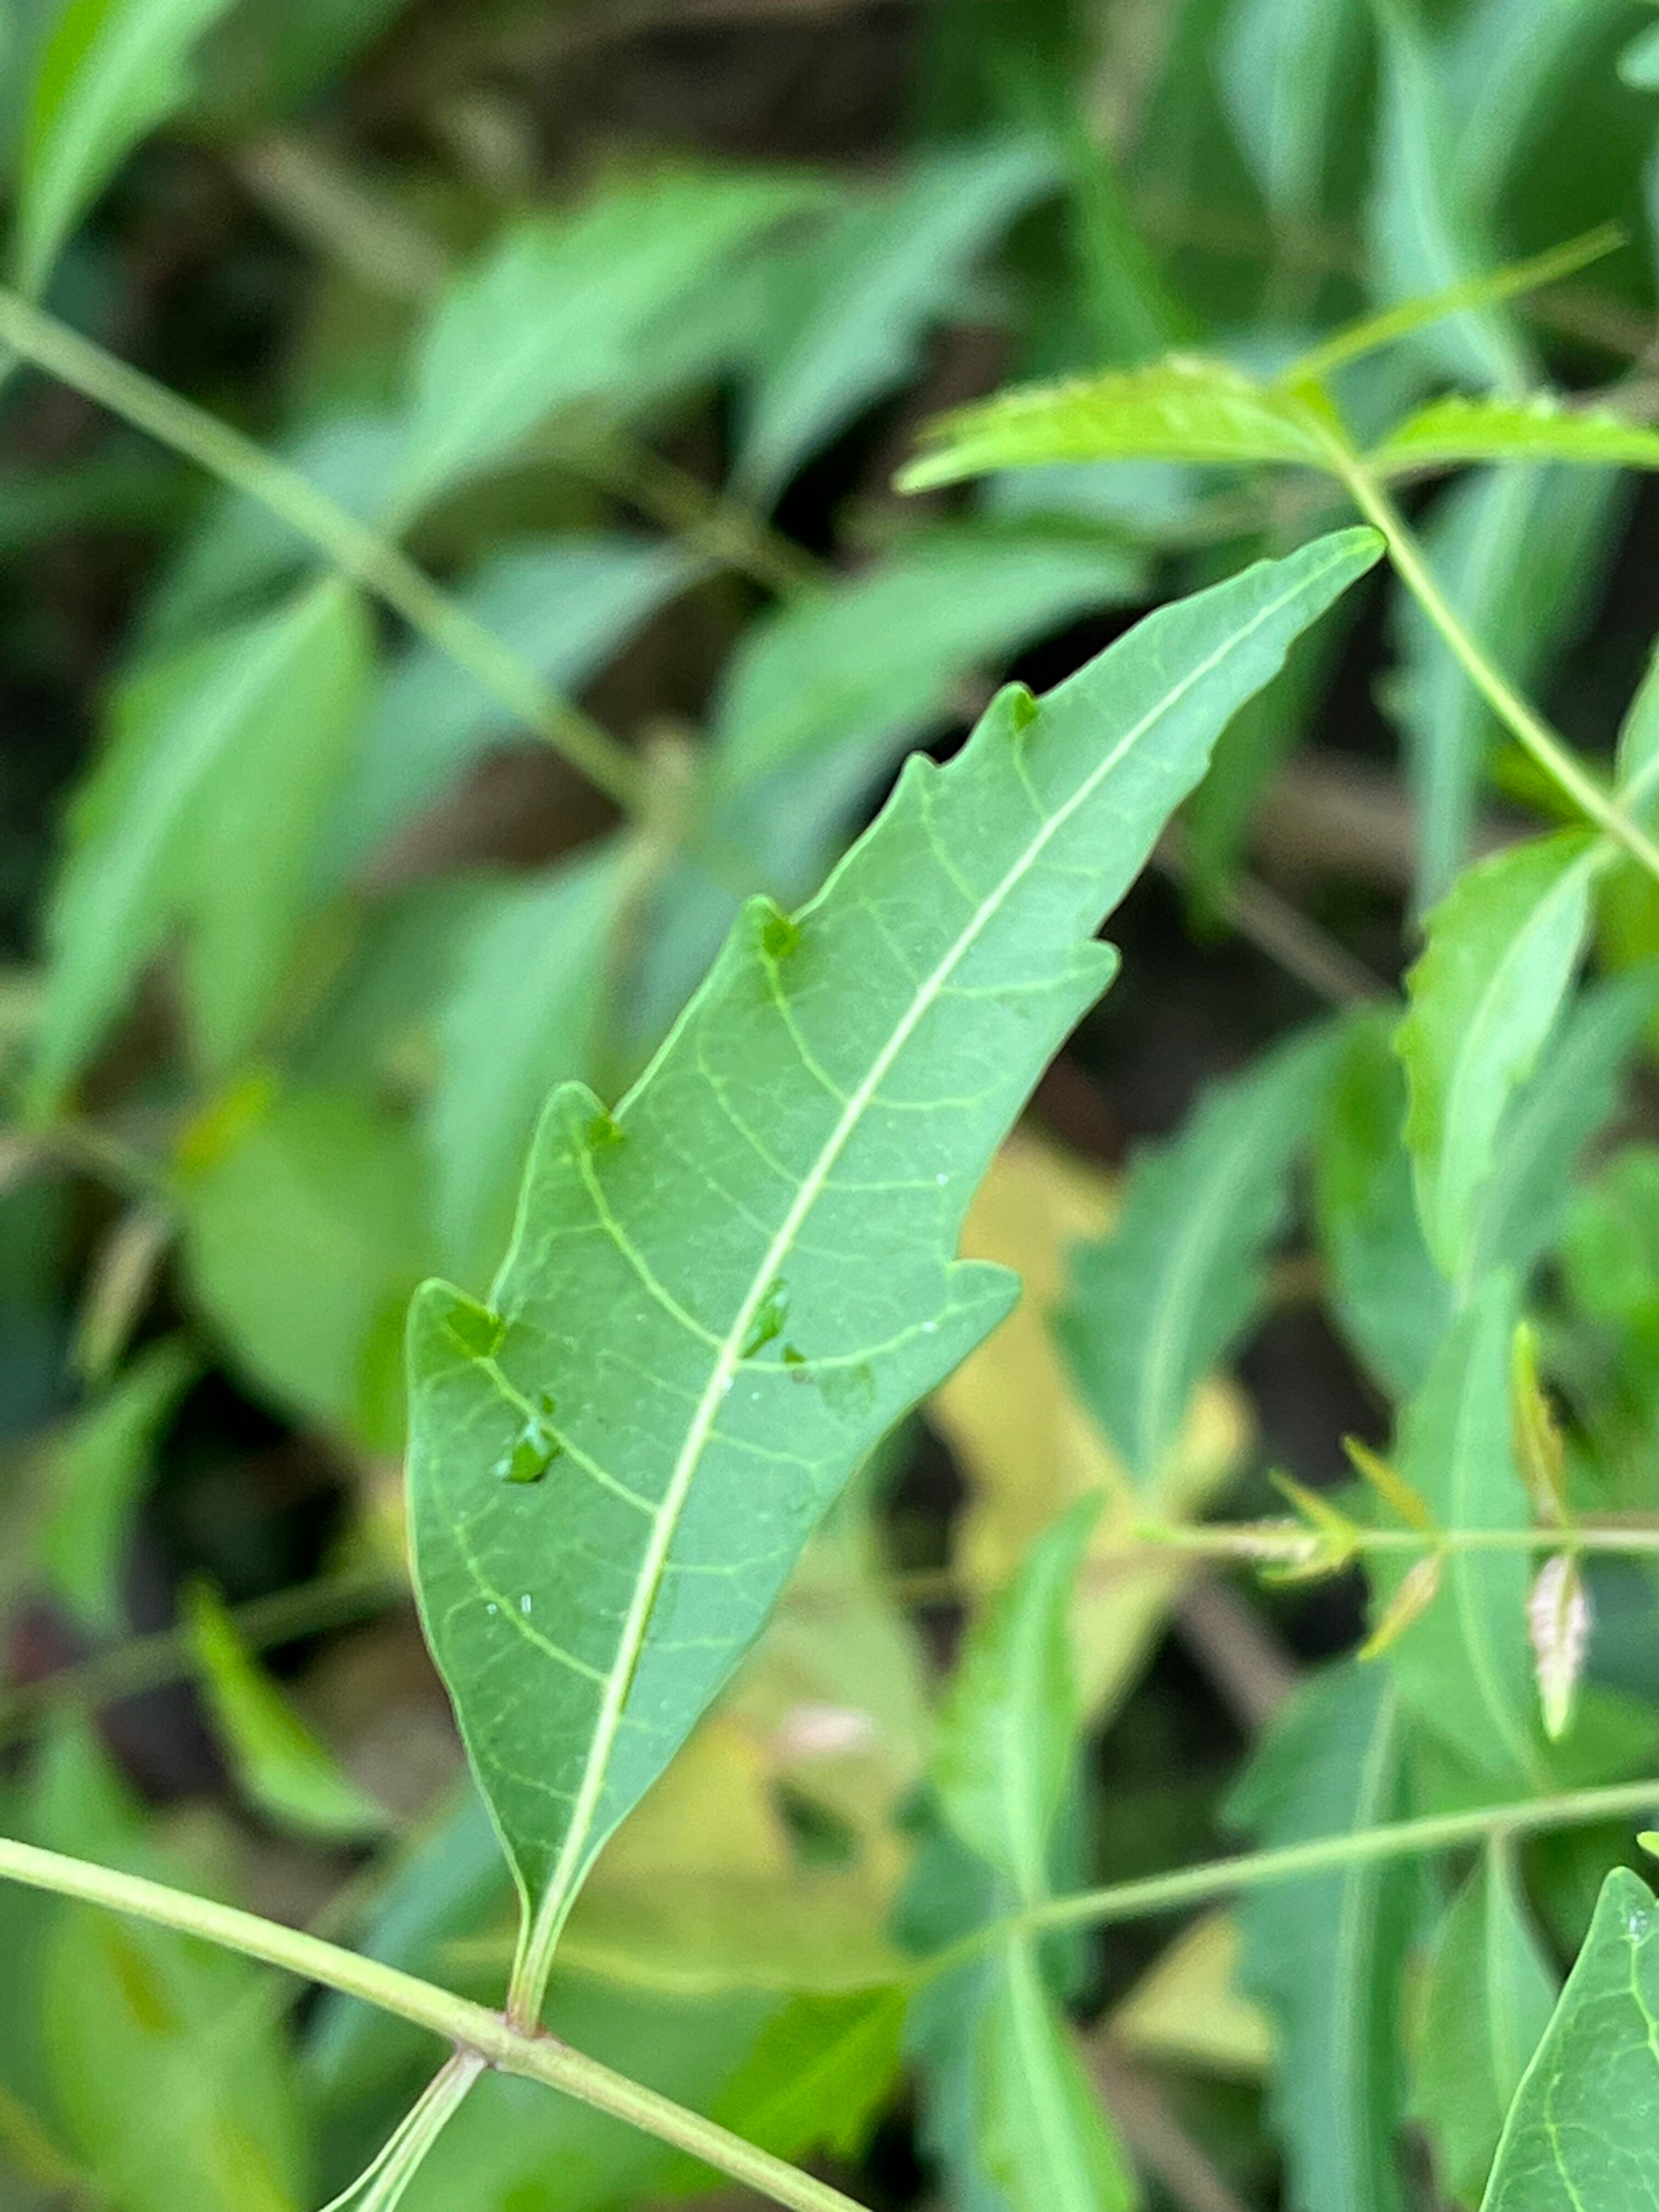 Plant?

neem
